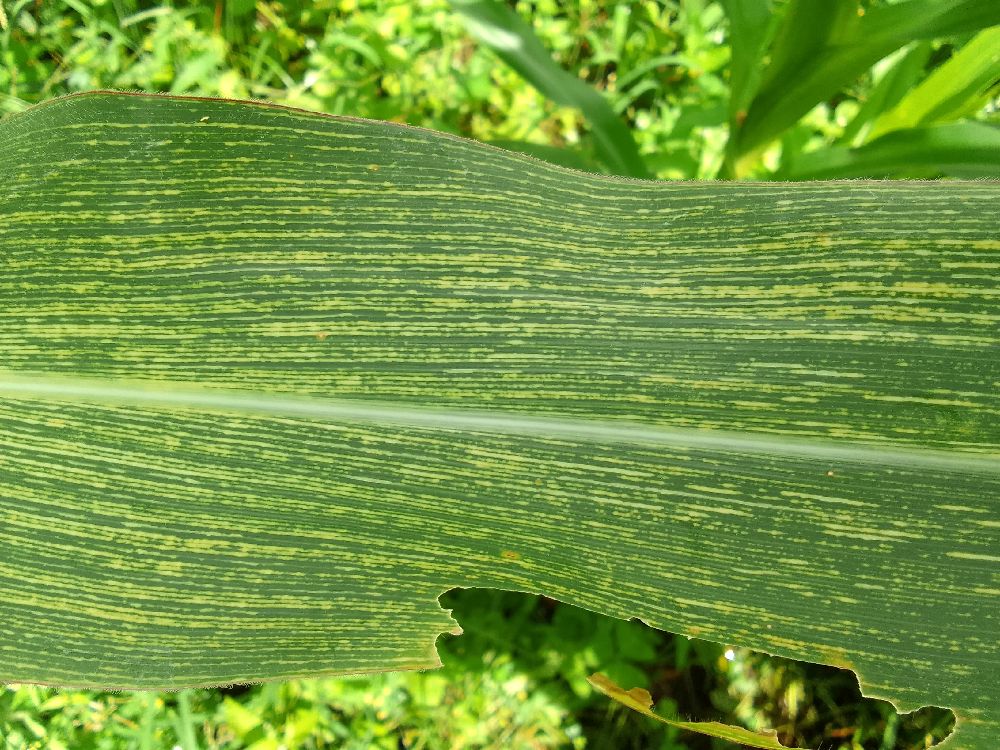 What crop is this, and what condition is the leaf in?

maize, maize streak virus
